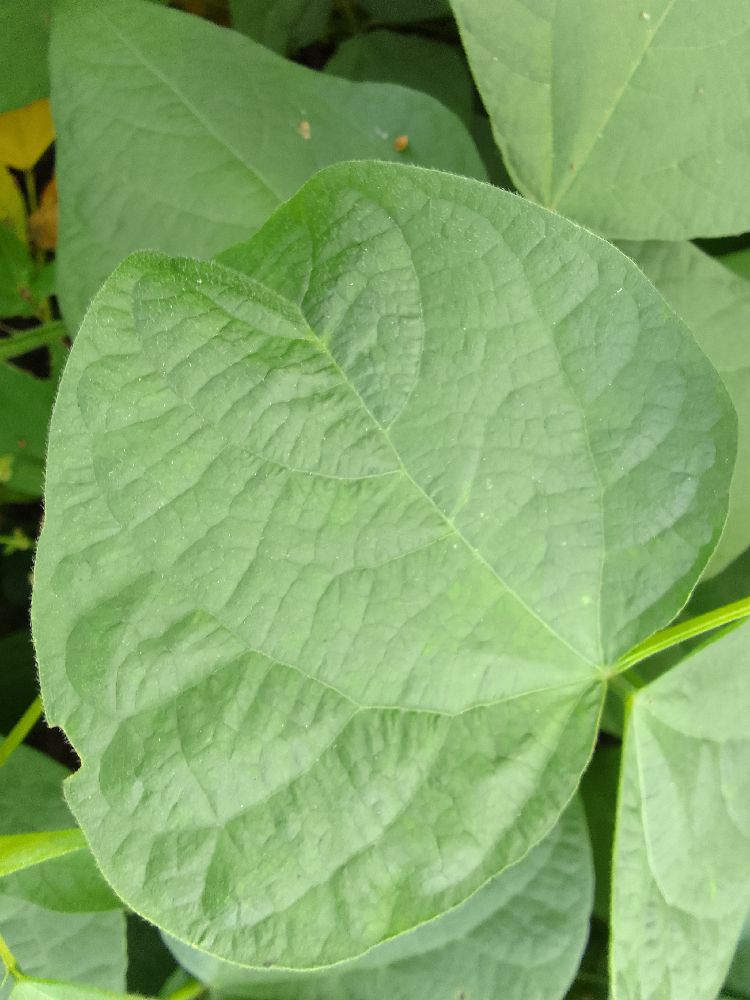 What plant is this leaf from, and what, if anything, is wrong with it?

common bean, healthy
